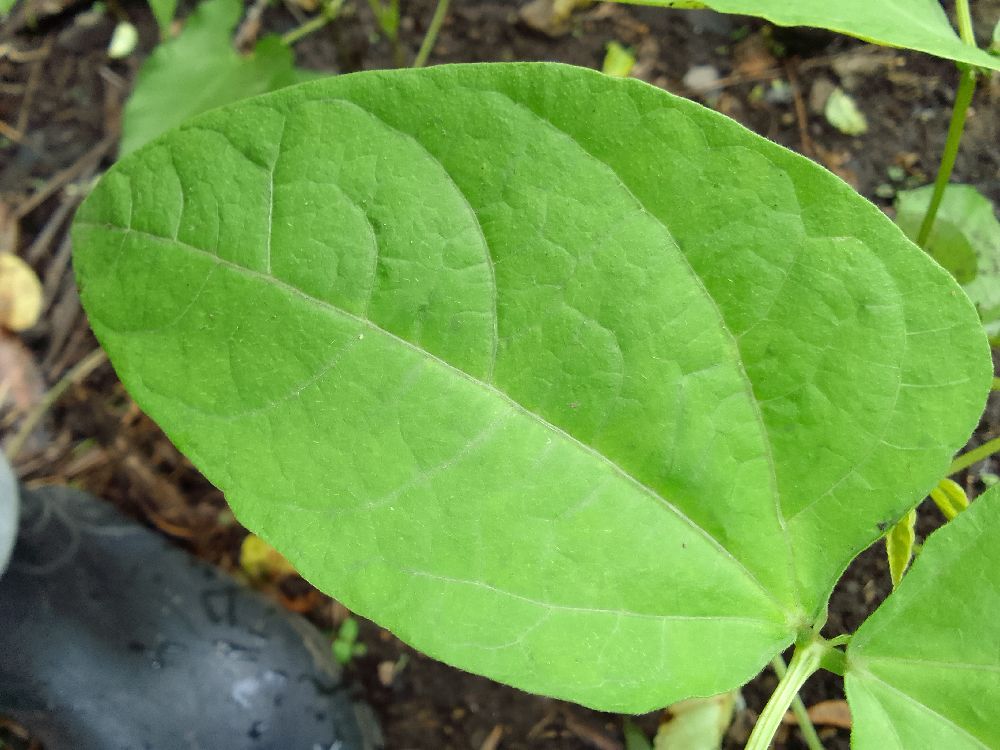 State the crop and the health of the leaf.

common bean, healthy
